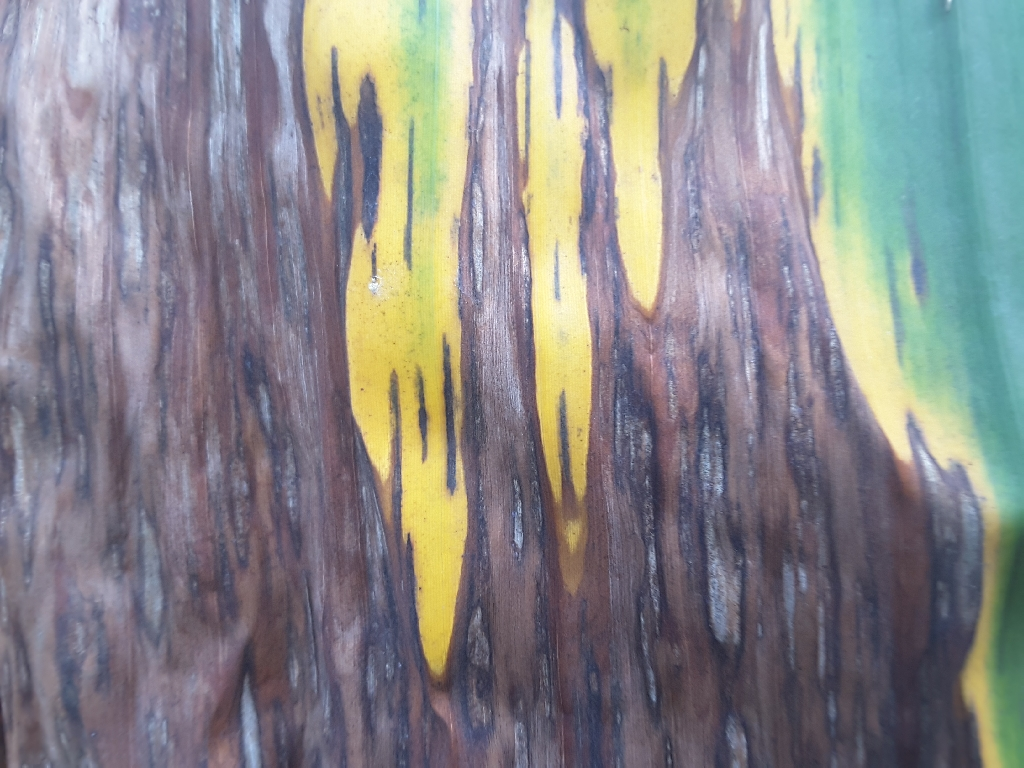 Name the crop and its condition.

banana, black sigatoka
